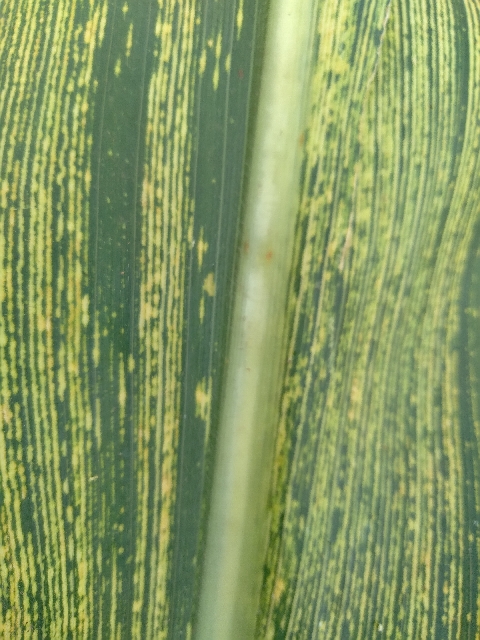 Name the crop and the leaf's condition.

maize, maize streak virus
